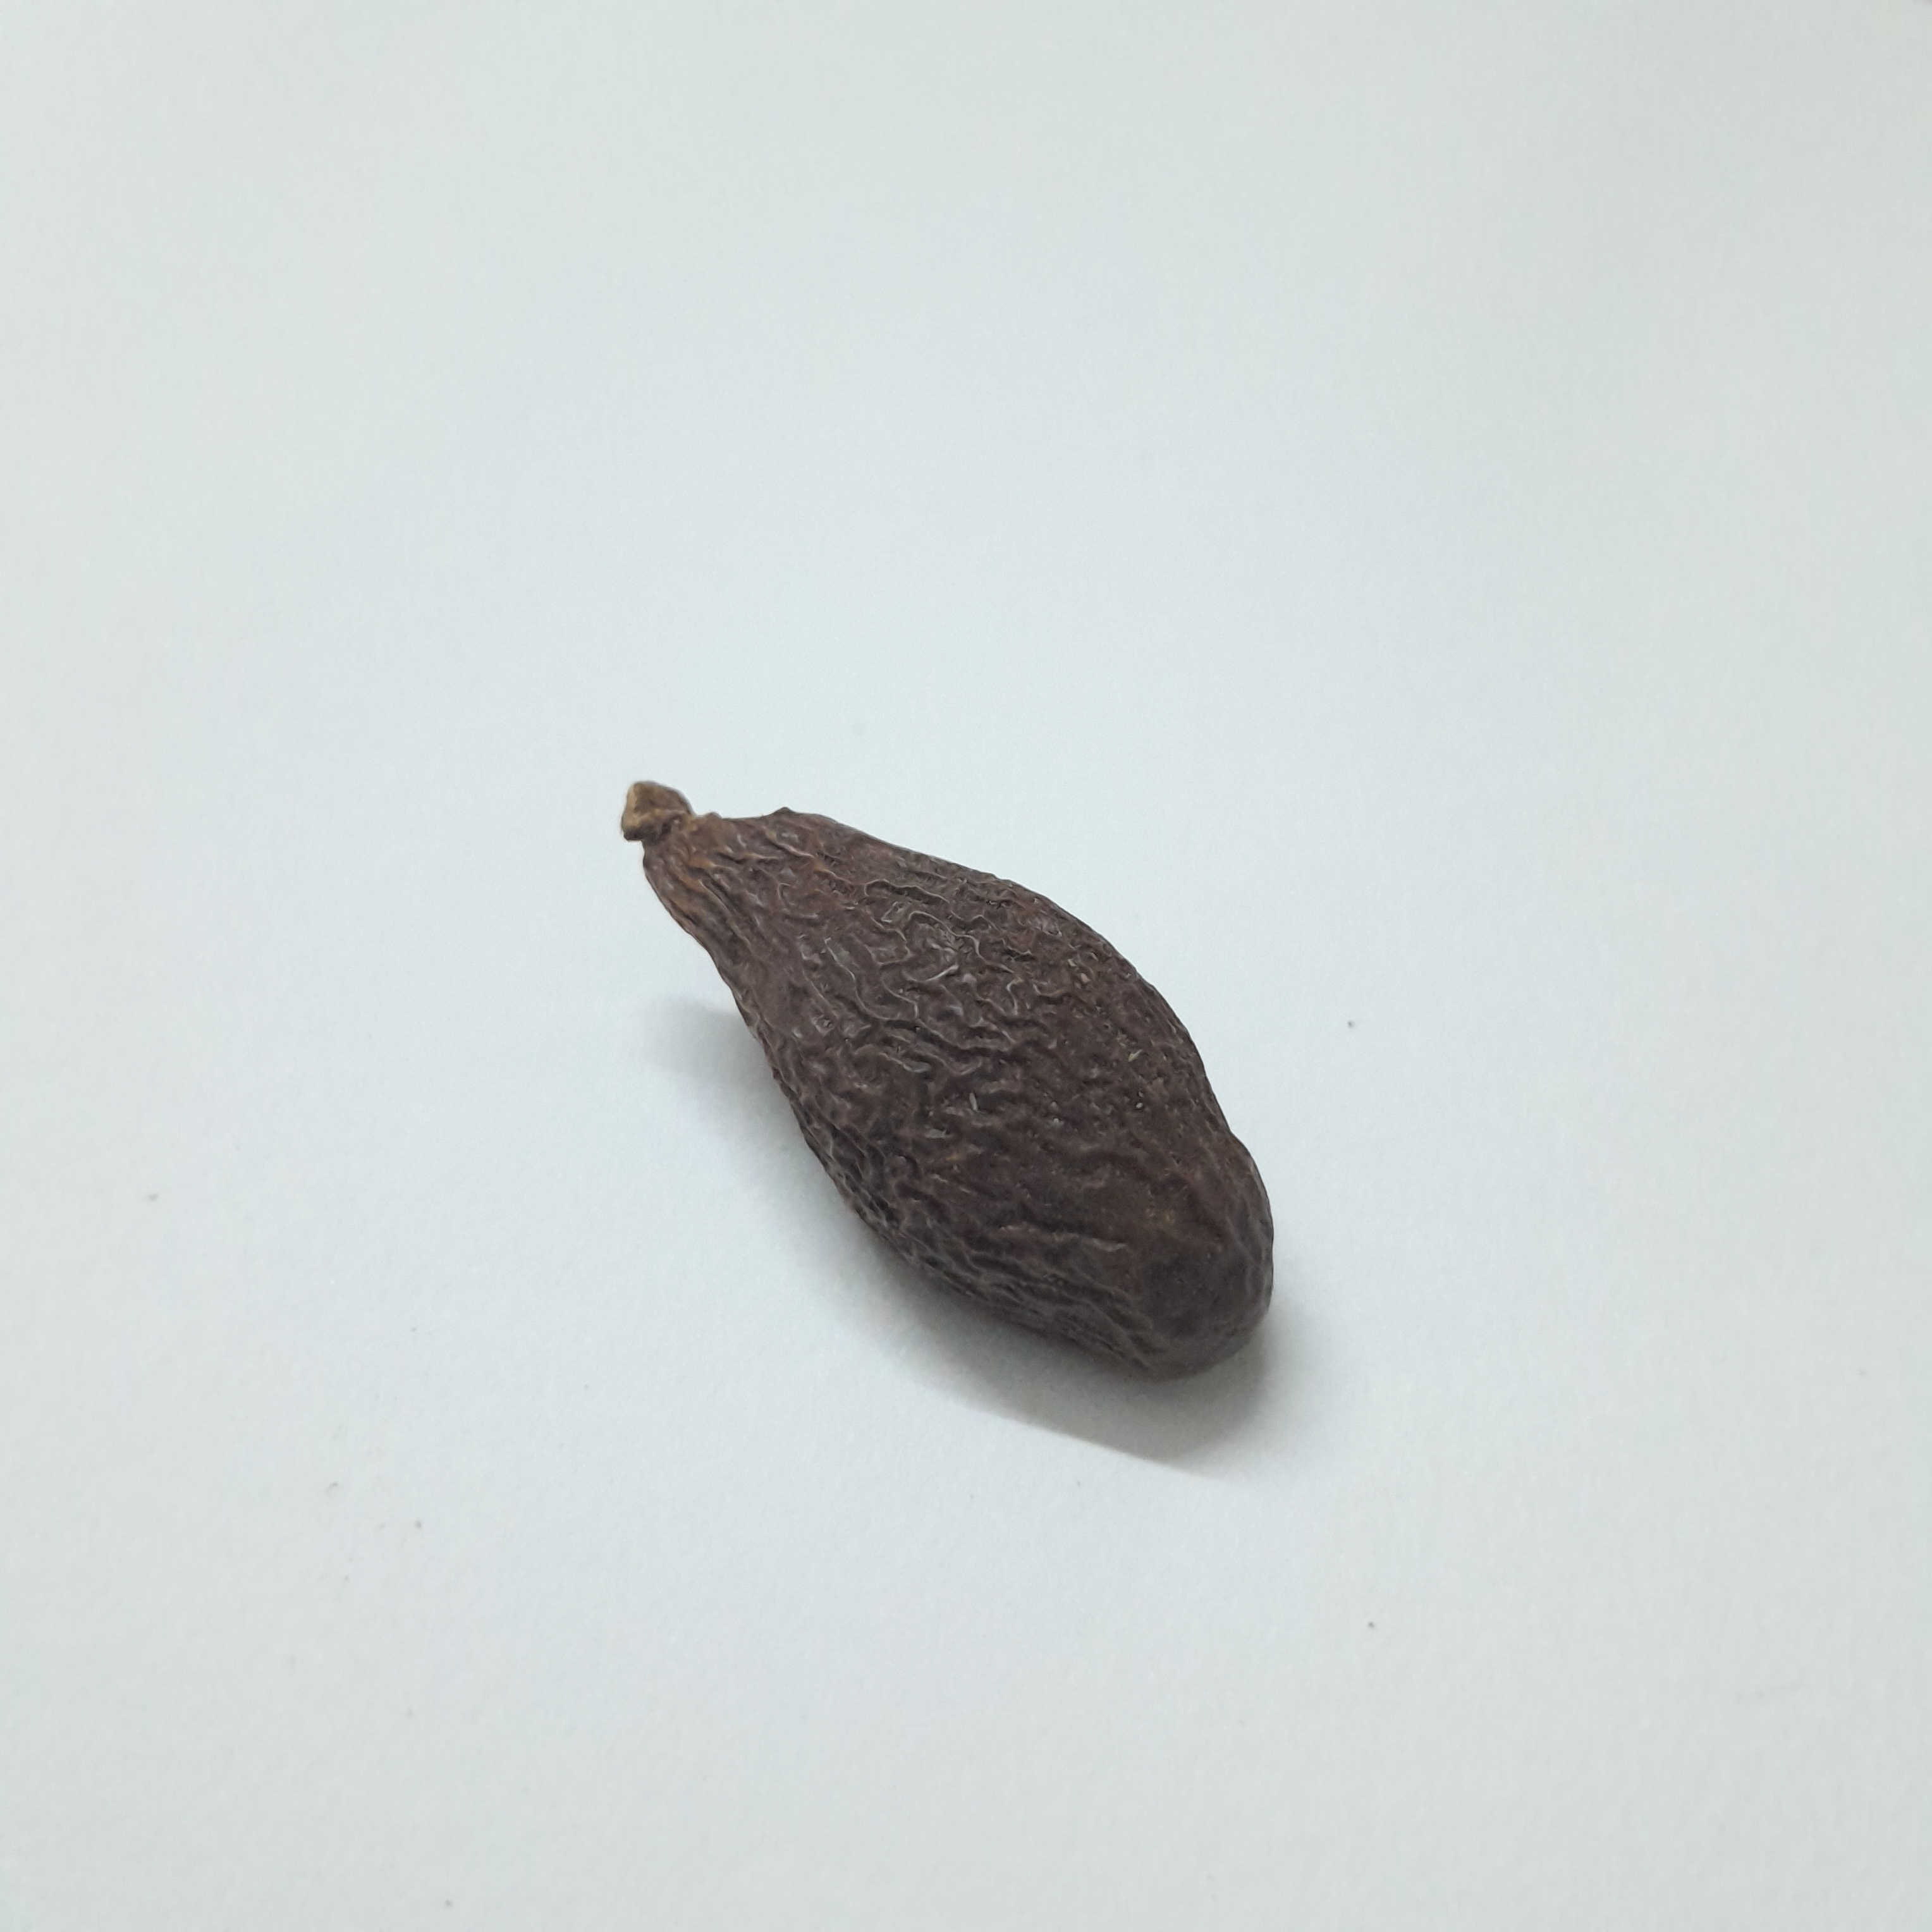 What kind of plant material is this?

niranjanphal
